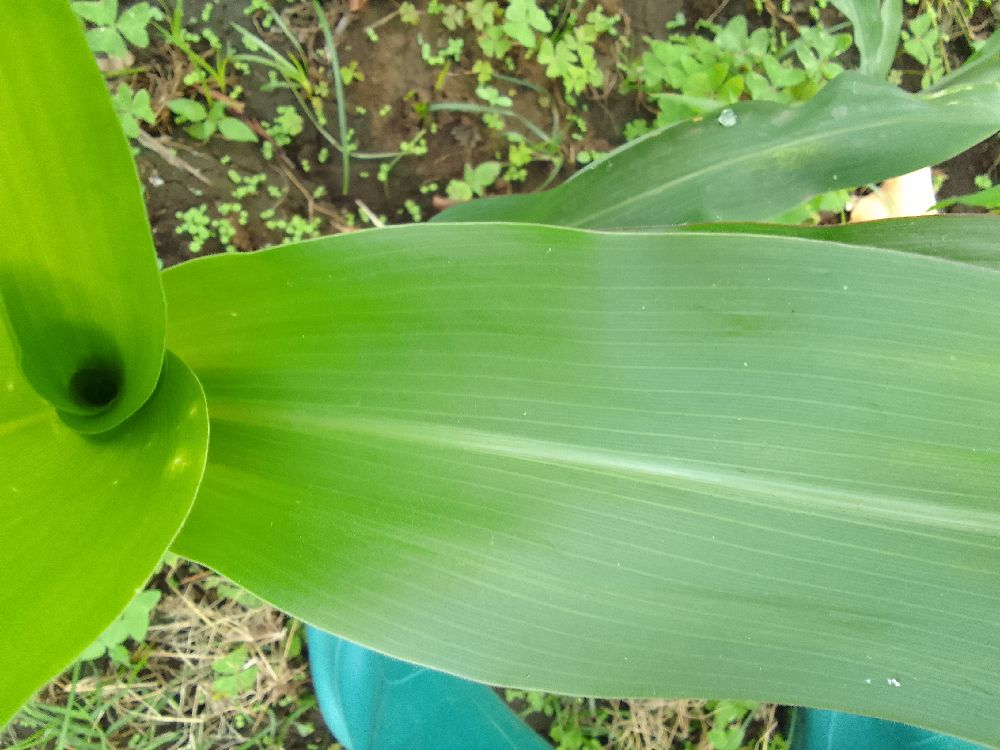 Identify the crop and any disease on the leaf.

maize, healthy
